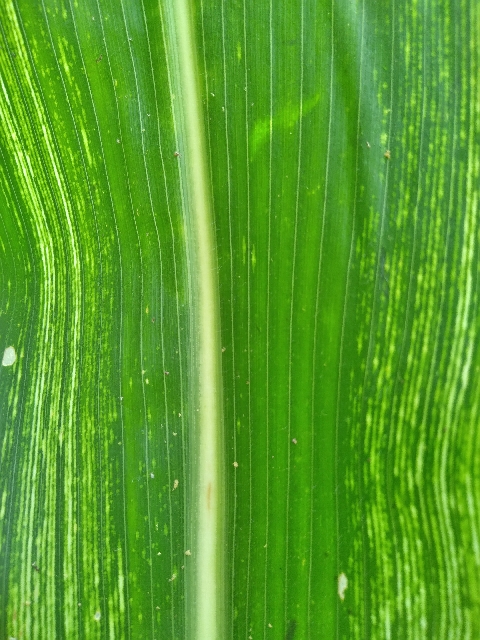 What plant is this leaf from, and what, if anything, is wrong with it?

maize, maize streak virus
